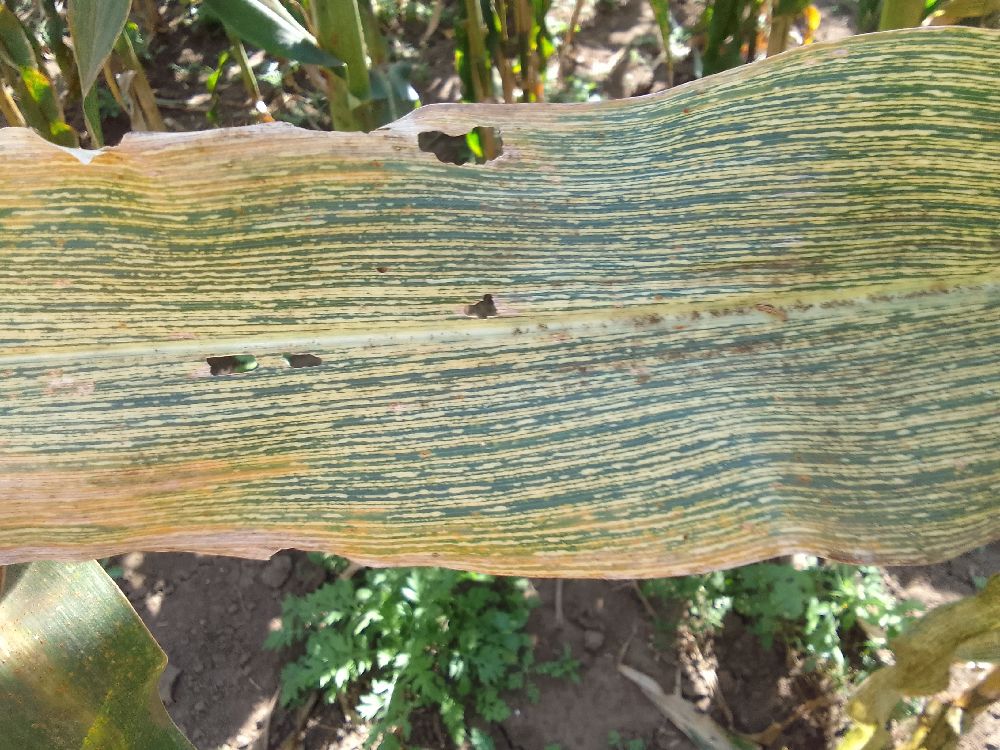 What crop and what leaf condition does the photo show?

maize, maize streak virus
